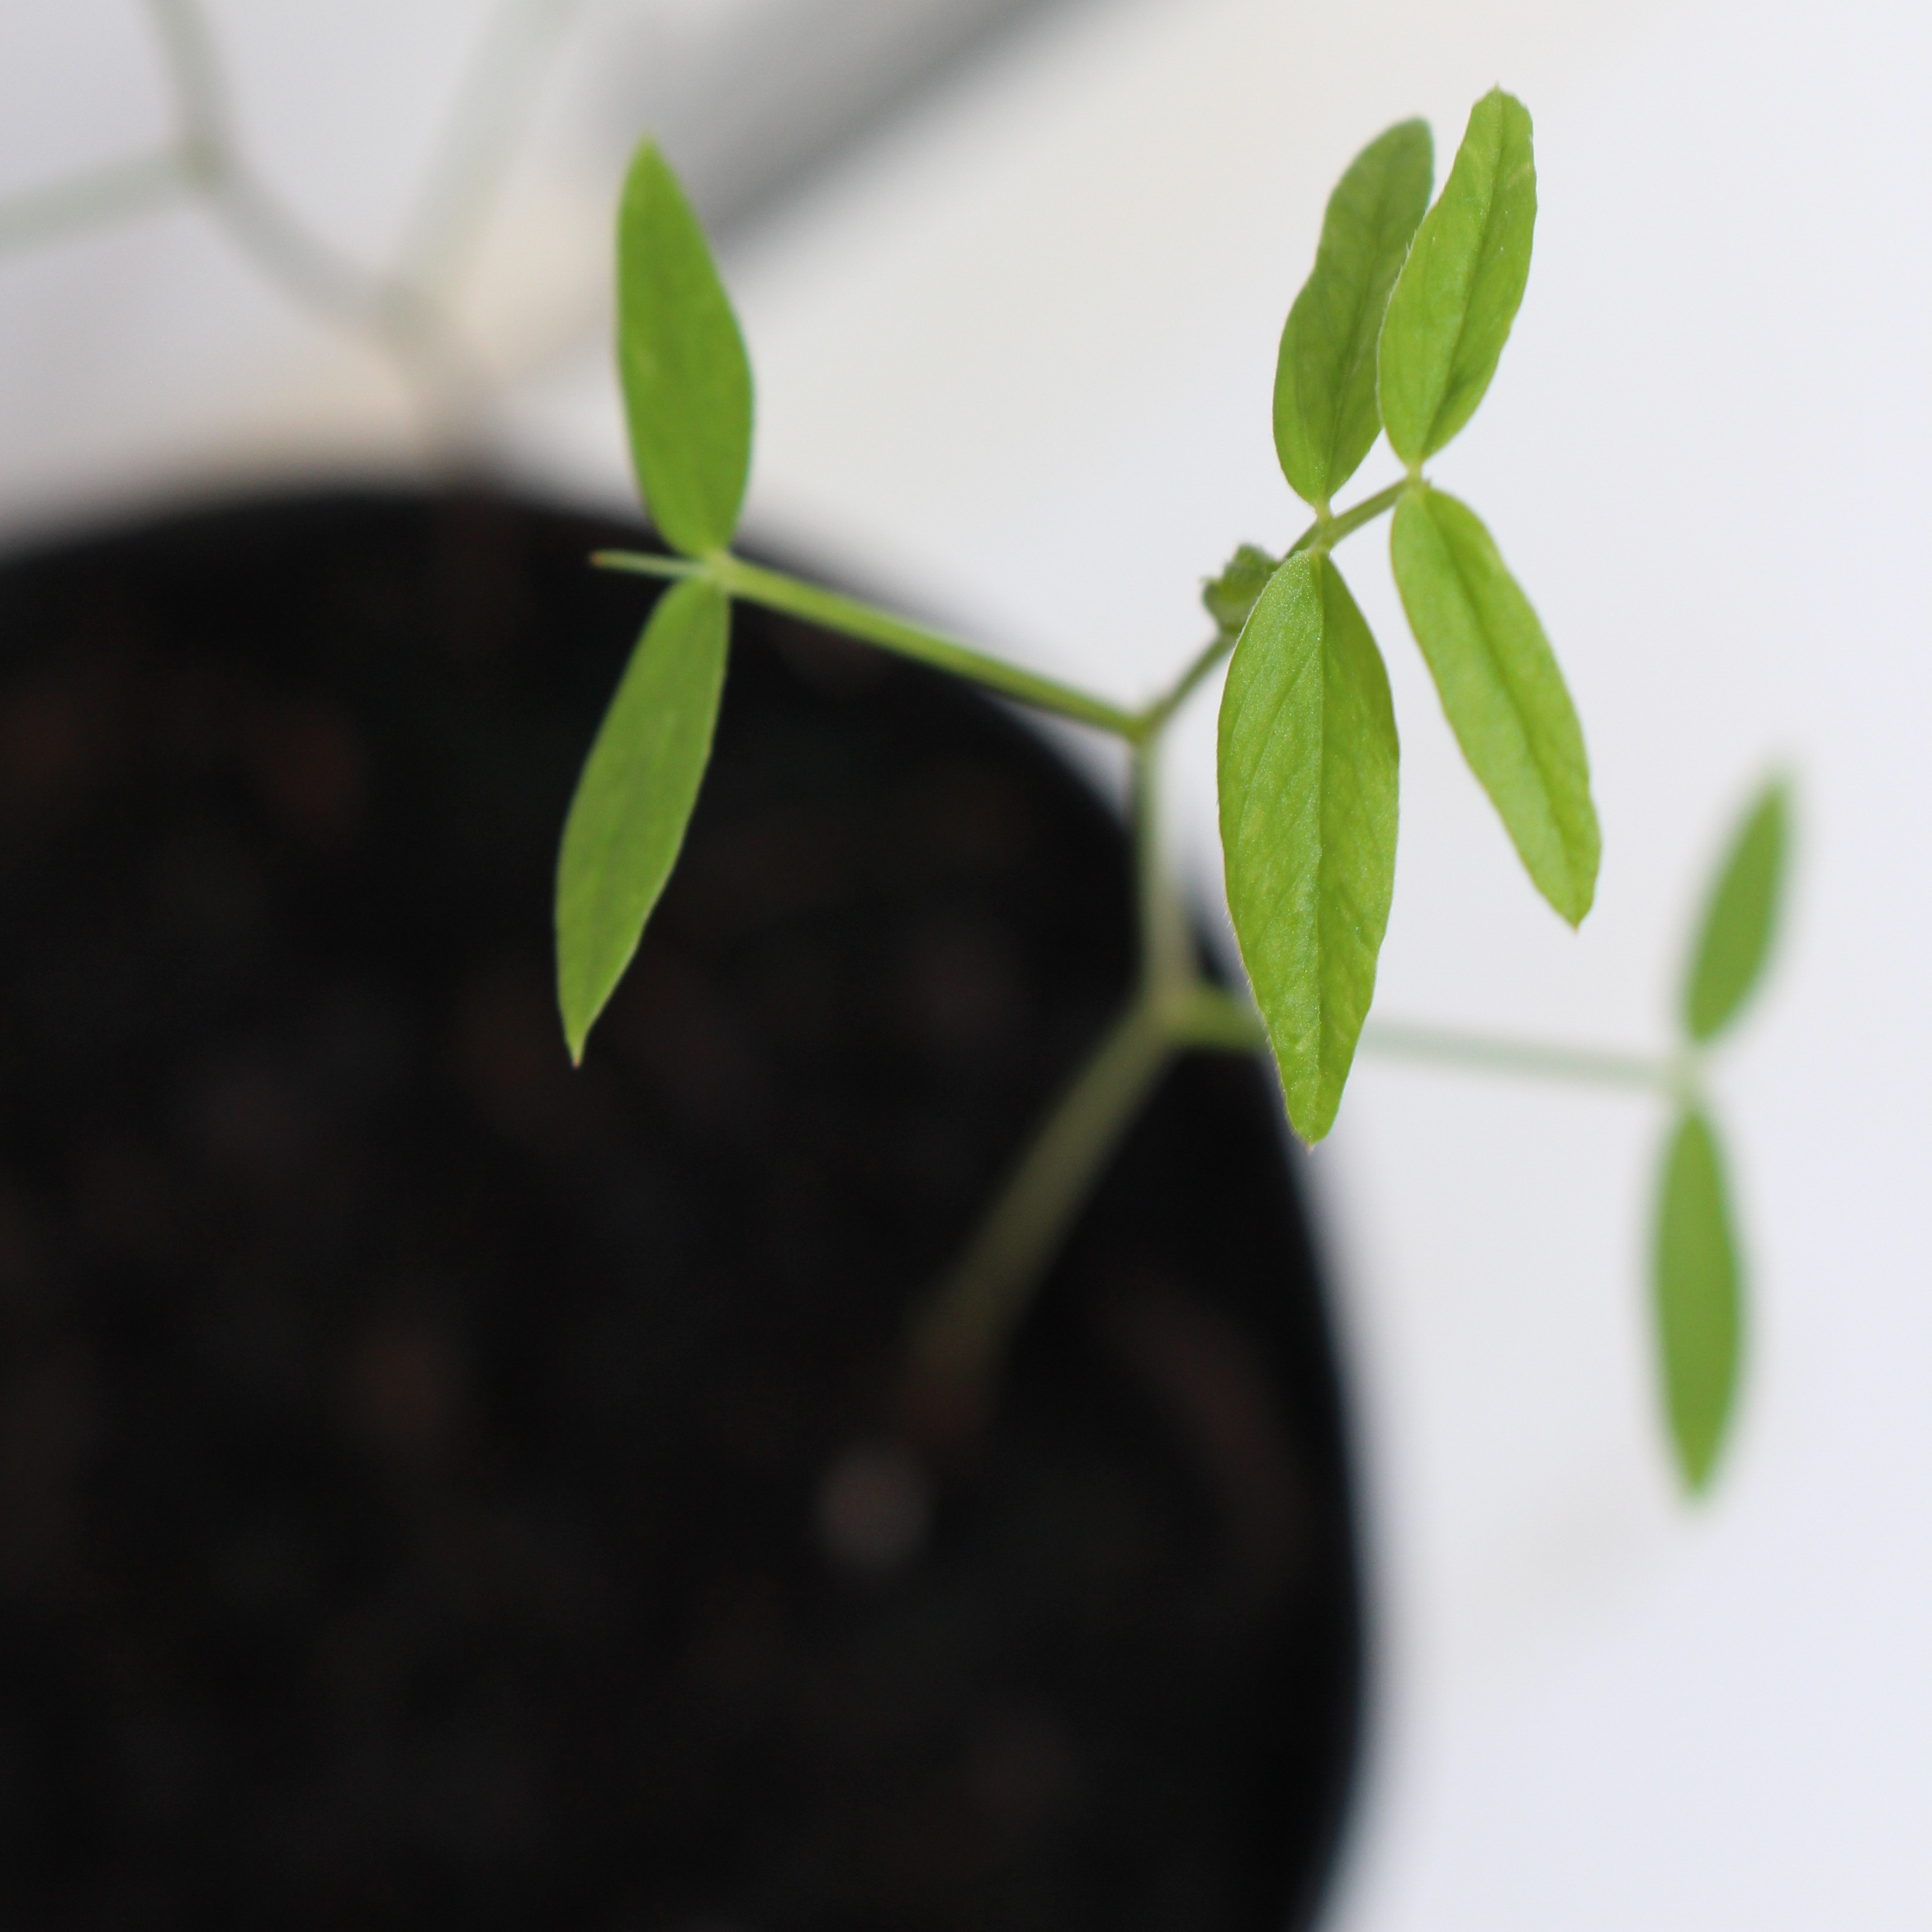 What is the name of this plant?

Vicia sativa
